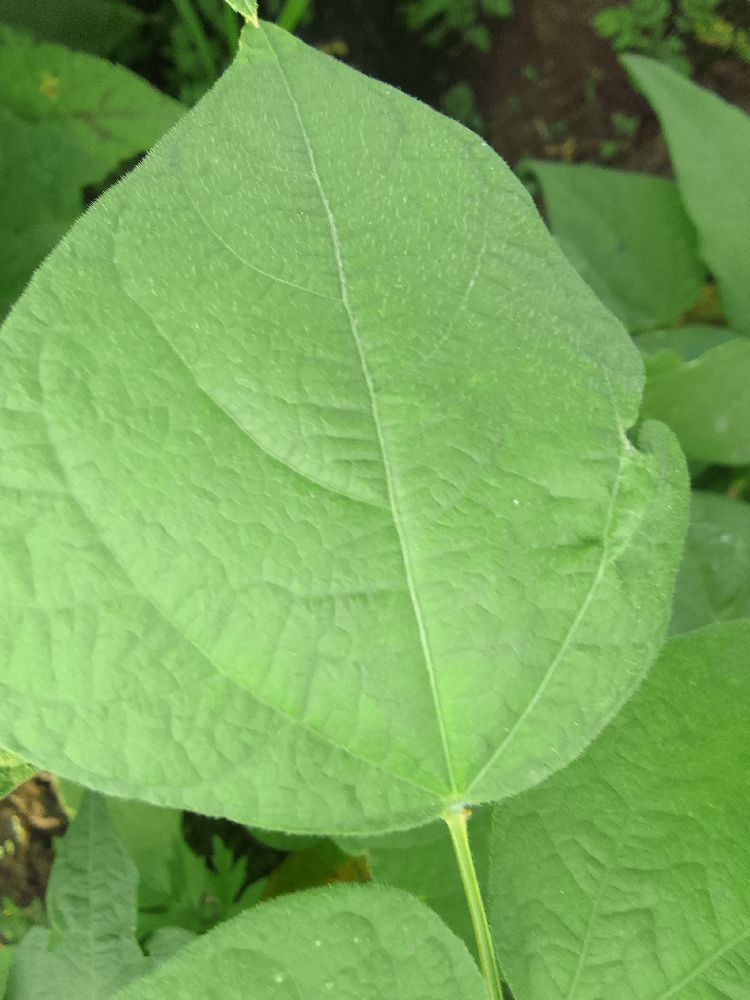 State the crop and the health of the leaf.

common bean, healthy
